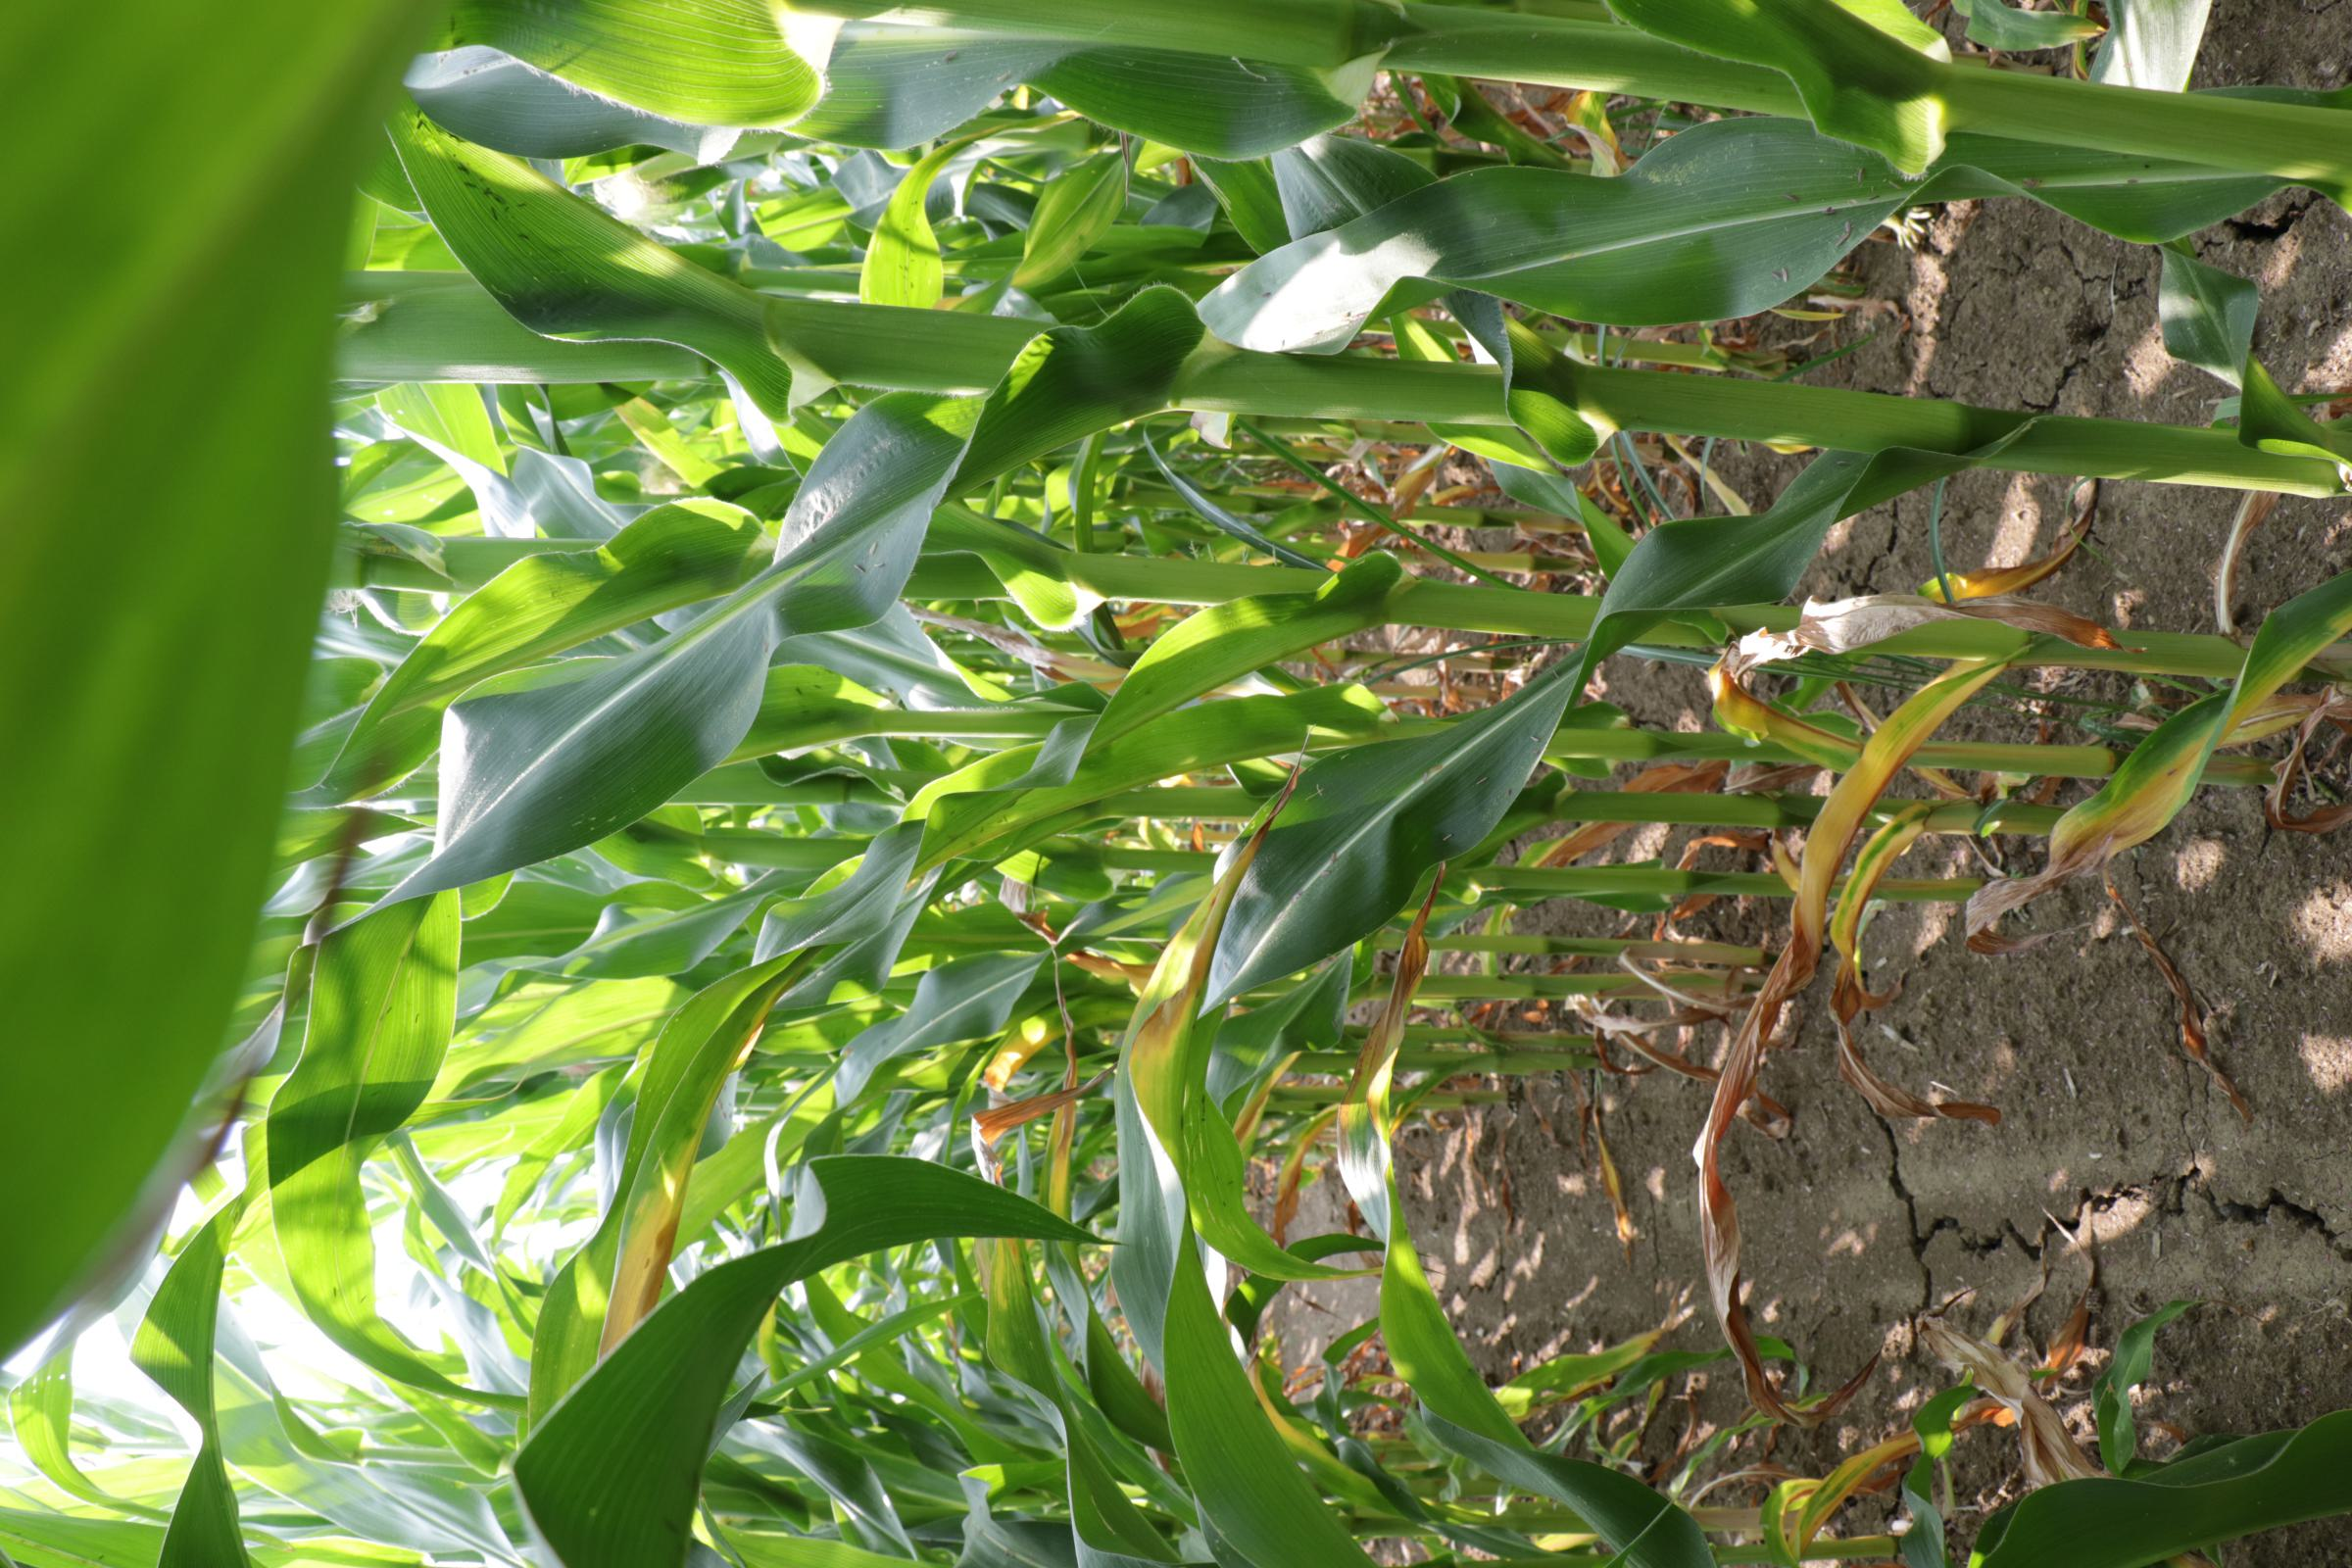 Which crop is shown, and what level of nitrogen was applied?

maize, full nitrogen fertilisation
